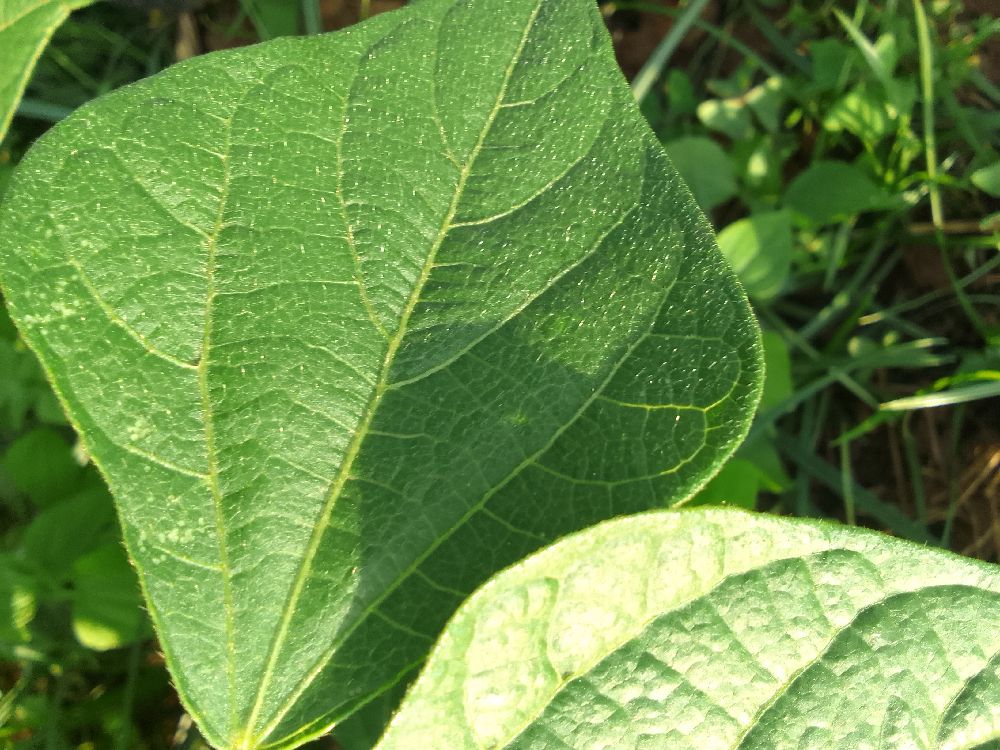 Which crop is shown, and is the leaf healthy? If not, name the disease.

common bean, healthy
